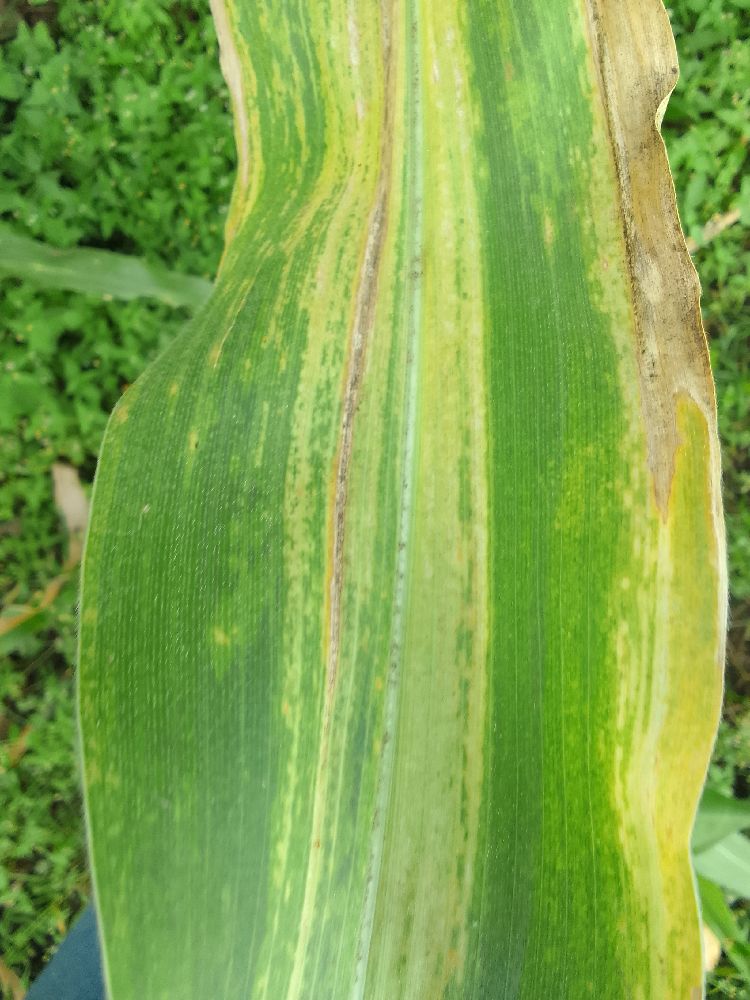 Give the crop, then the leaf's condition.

maize, maize lethal necrosis
